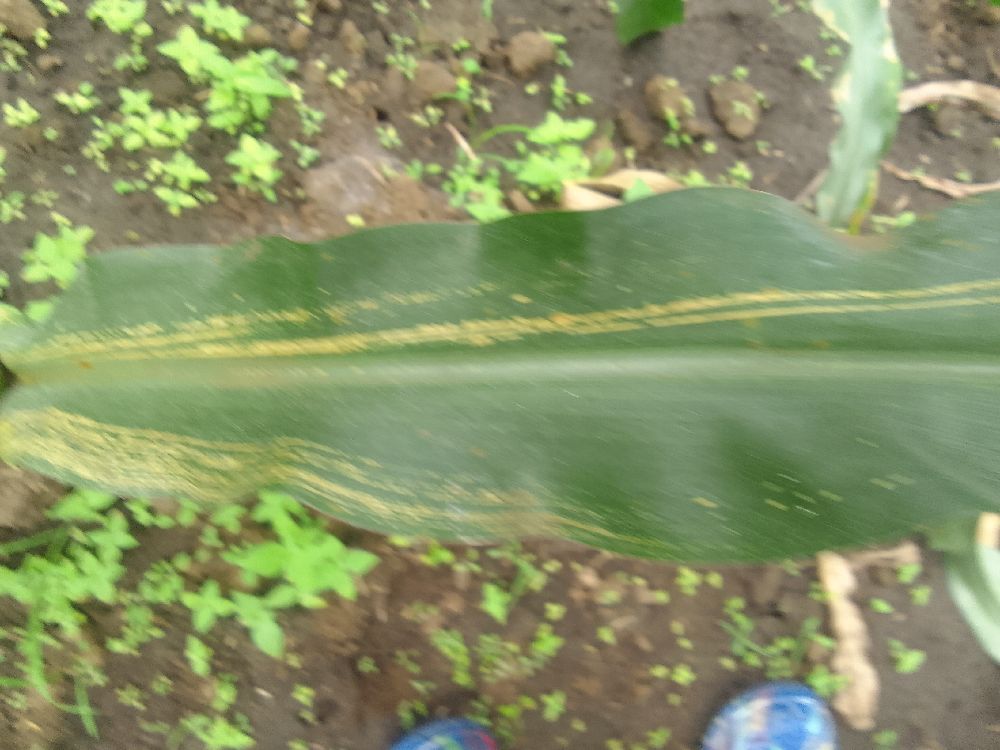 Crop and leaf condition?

maize, maize streak virus
